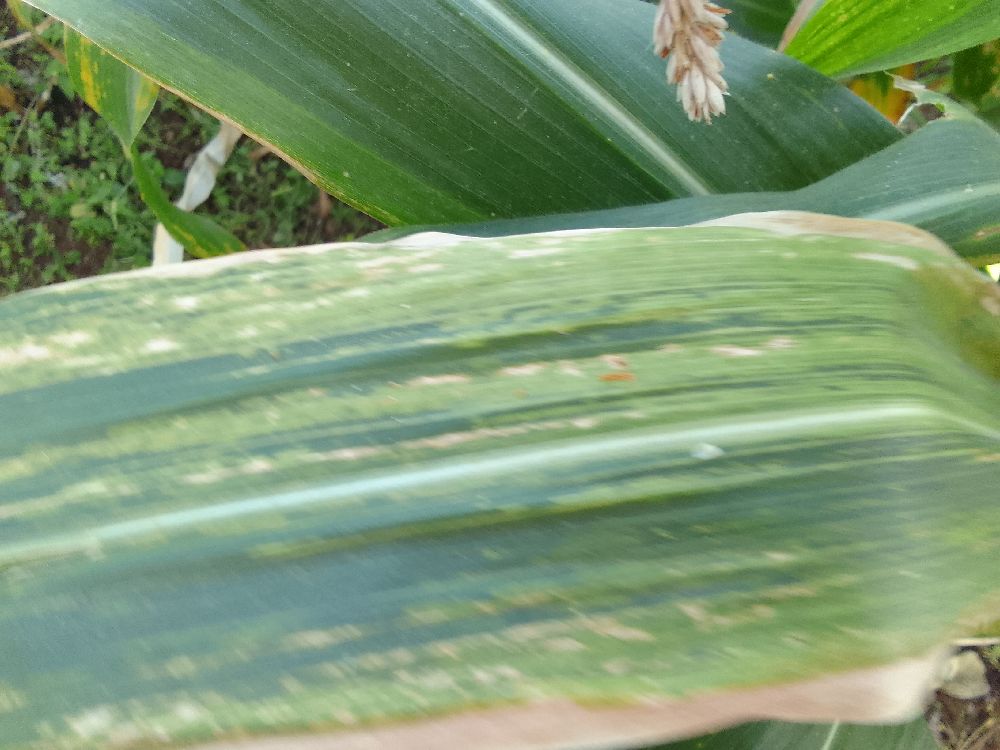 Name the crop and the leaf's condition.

maize, maize lethal necrosis
